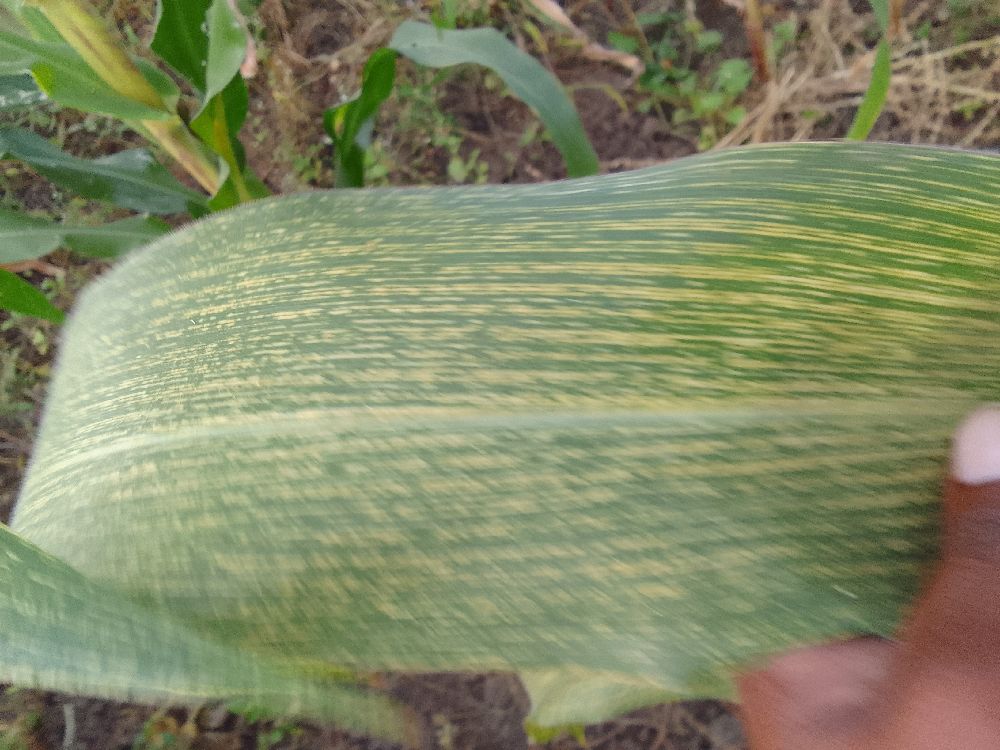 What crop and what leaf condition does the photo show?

maize, maize streak virus
